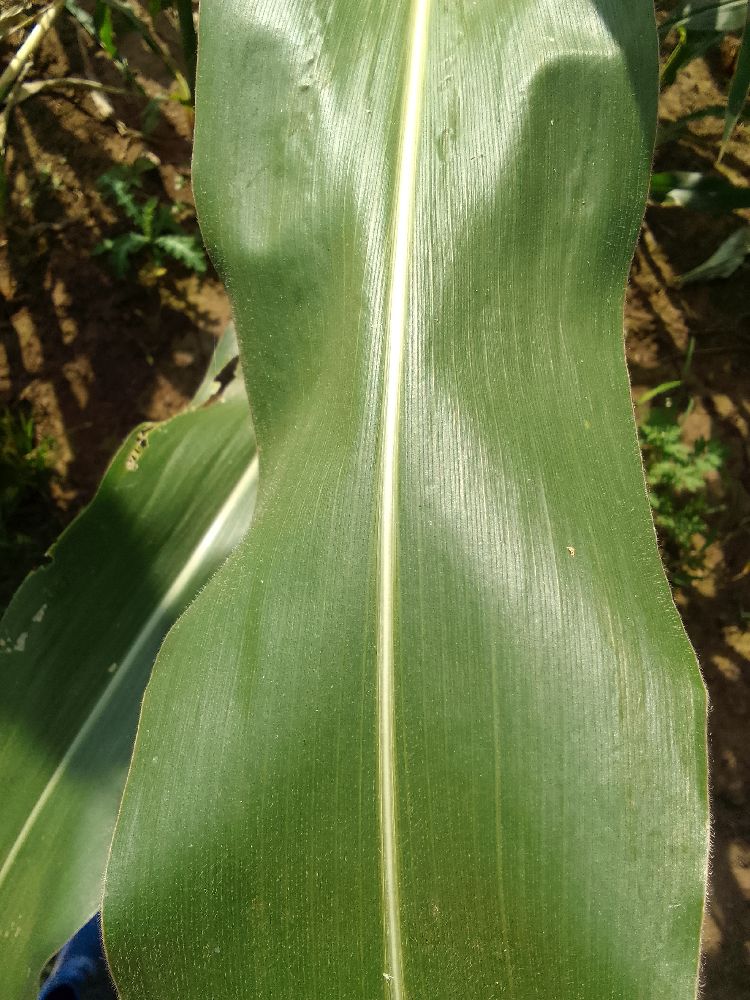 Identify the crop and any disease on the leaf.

maize, healthy
